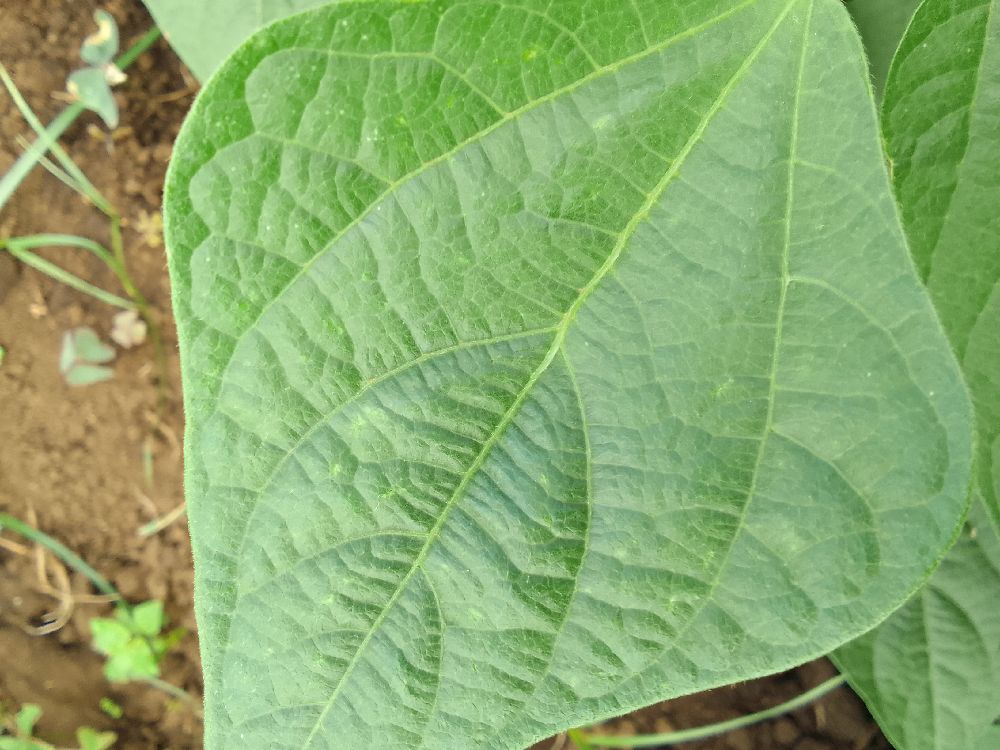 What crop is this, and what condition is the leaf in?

common bean, healthy
